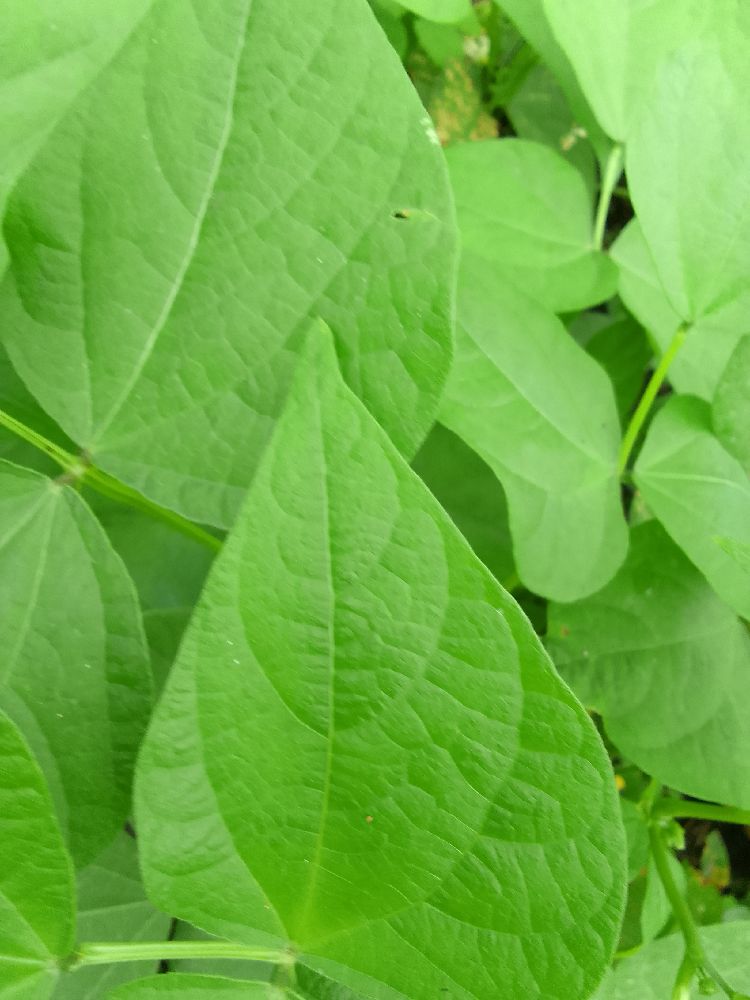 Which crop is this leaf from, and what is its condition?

common bean, healthy
